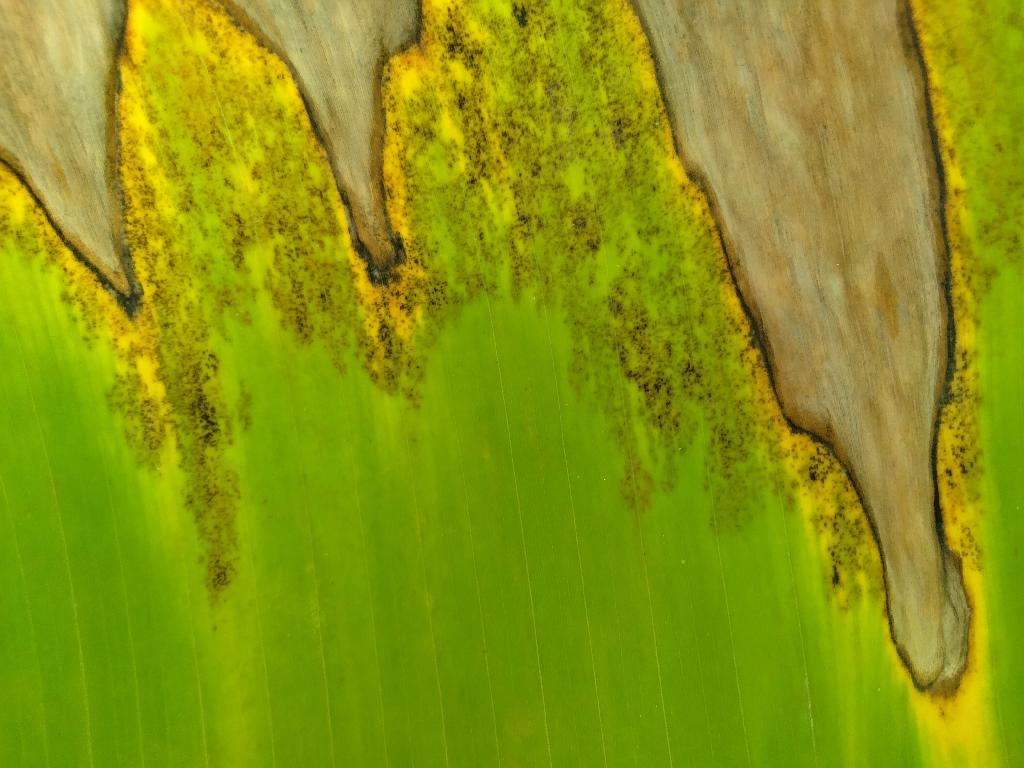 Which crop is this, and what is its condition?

banana, black sigatoka
